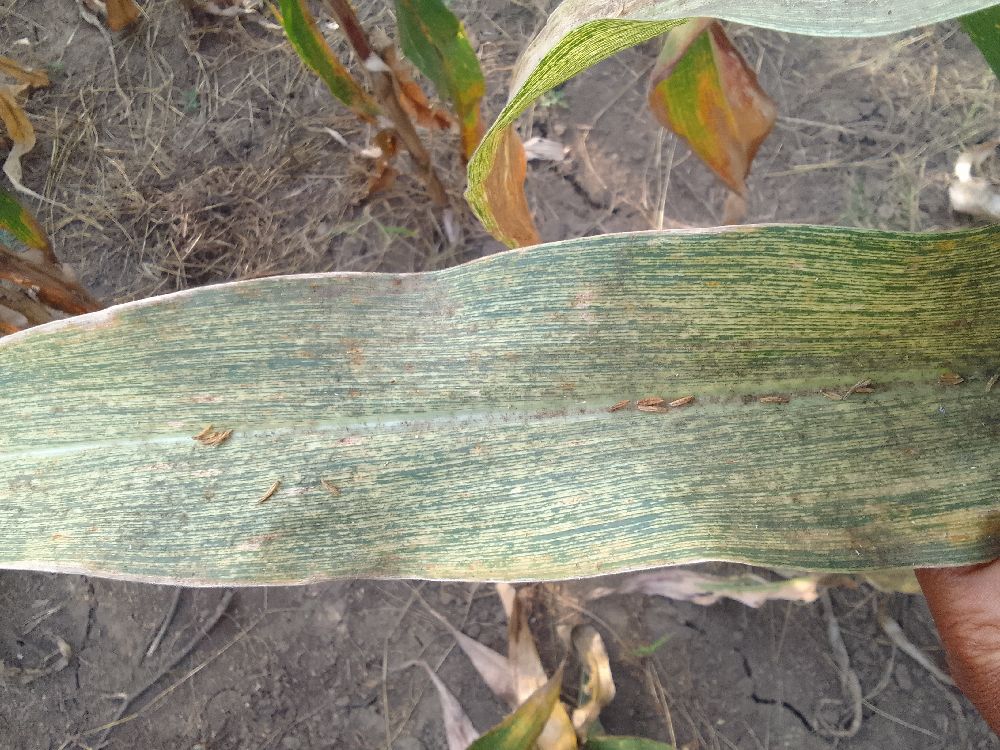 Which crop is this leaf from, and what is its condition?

maize, maize streak virus
